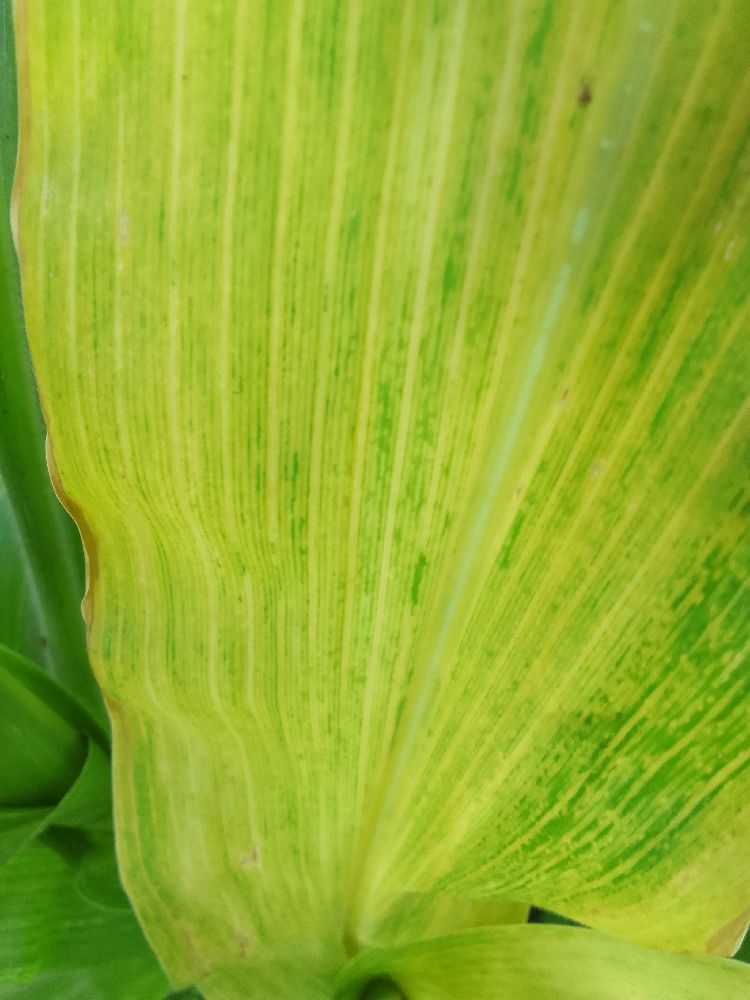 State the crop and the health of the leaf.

maize, maize lethal necrosis
